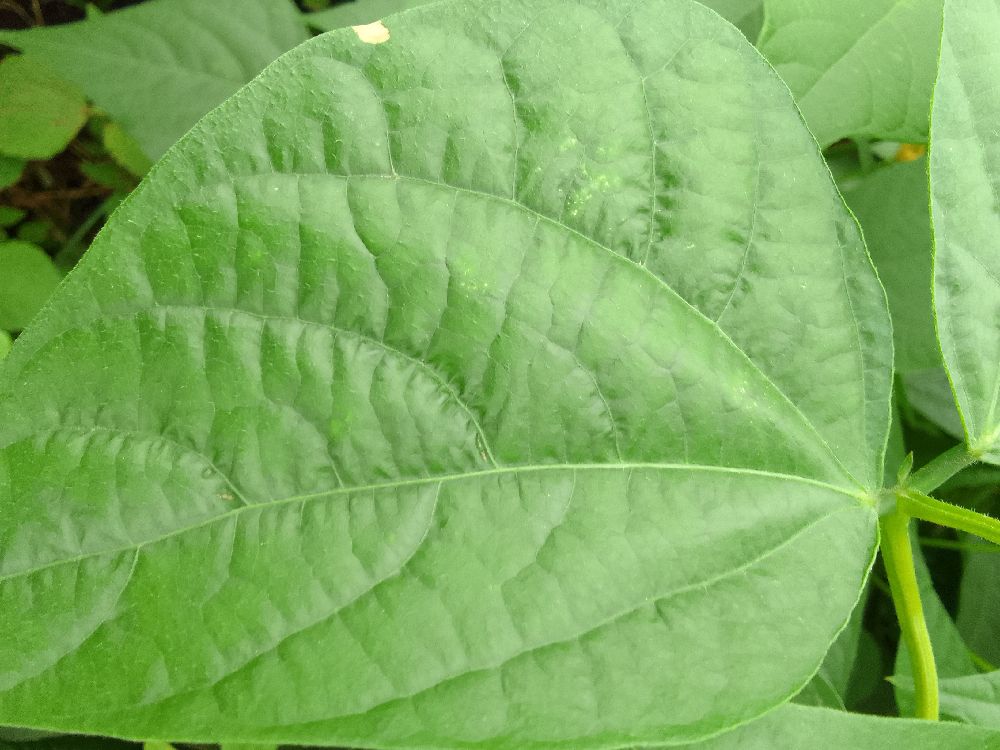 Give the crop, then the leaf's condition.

common bean, healthy
